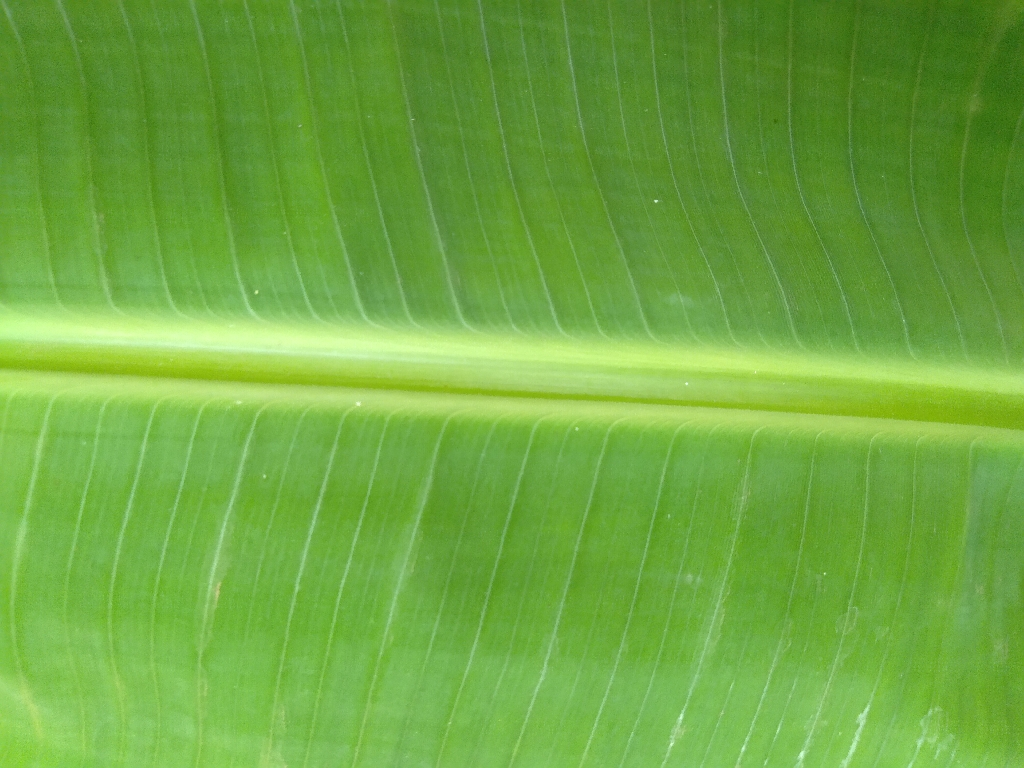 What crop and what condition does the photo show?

banana, healthy
